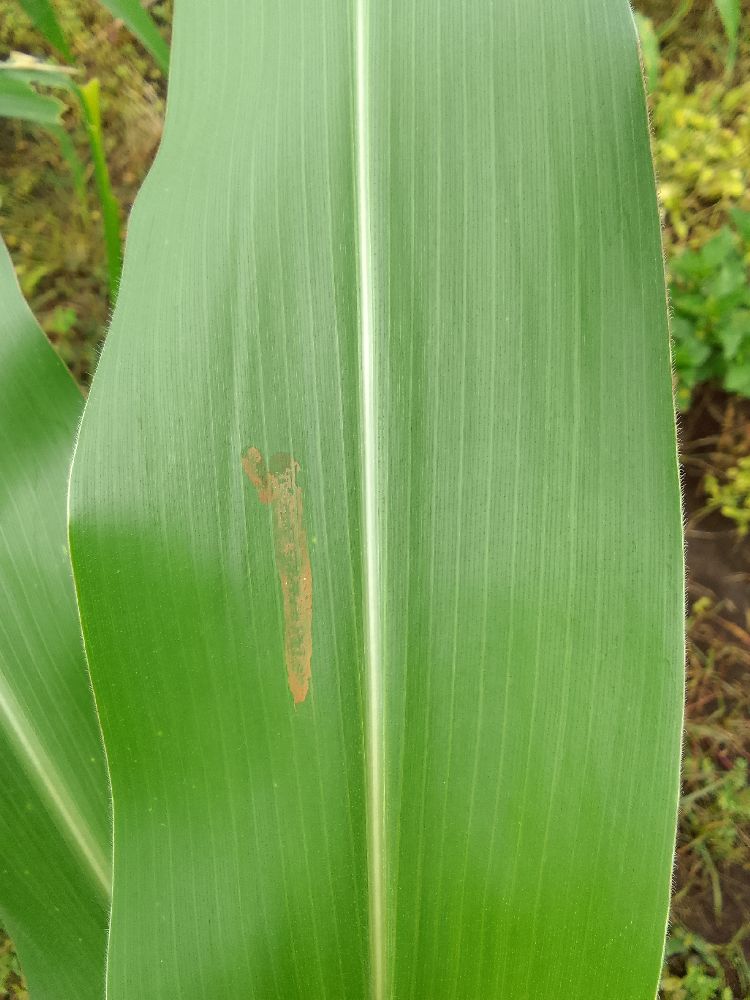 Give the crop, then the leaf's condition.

maize, healthy
